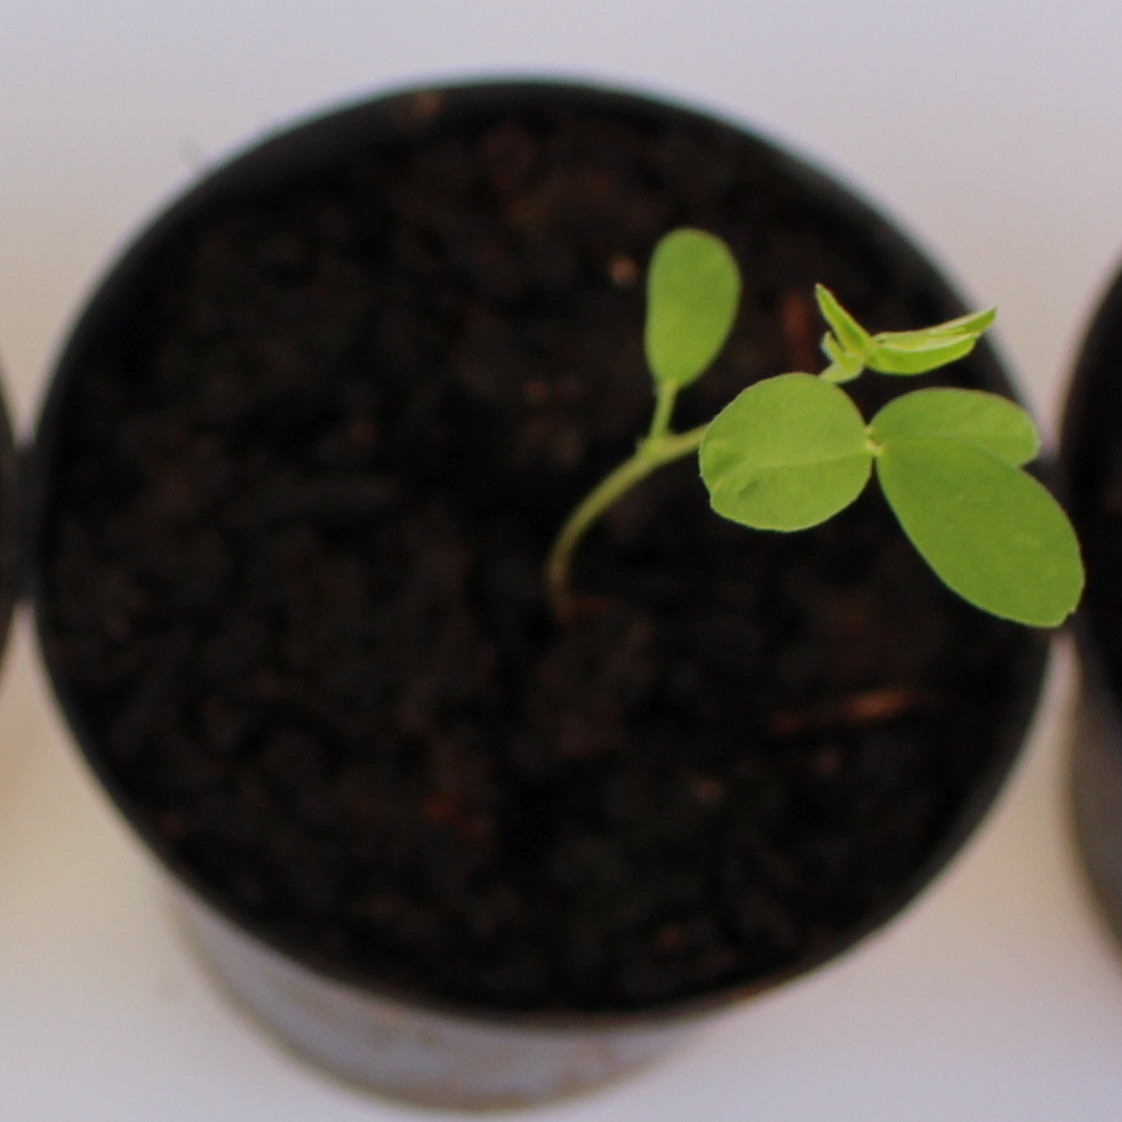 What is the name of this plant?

Vicia sativa
